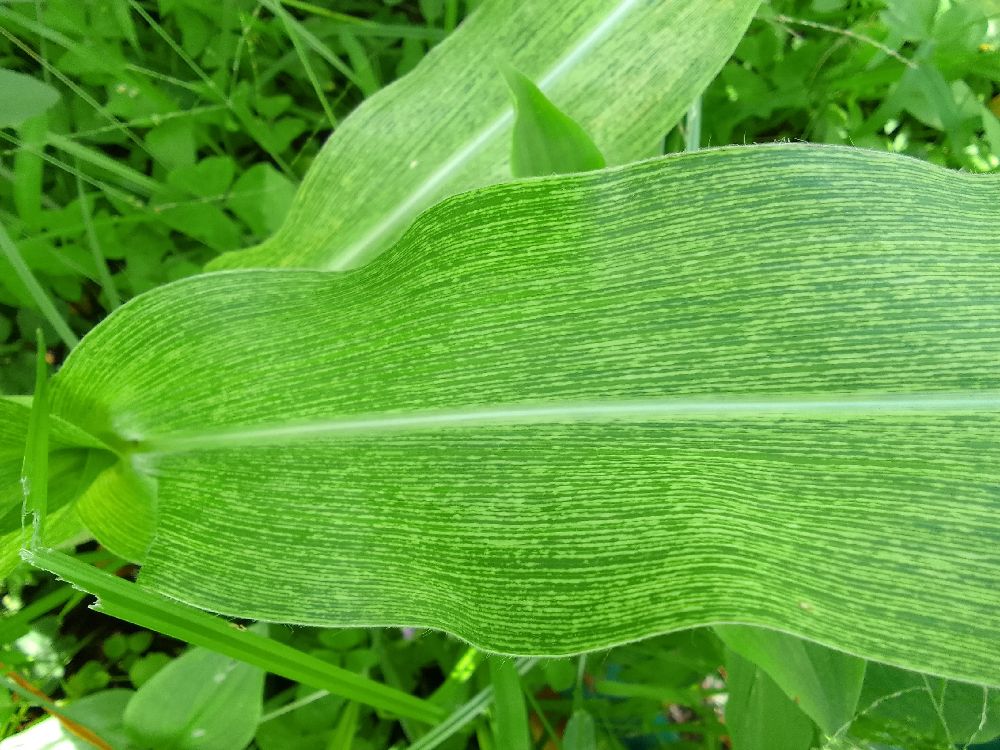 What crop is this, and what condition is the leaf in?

maize, maize streak virus
